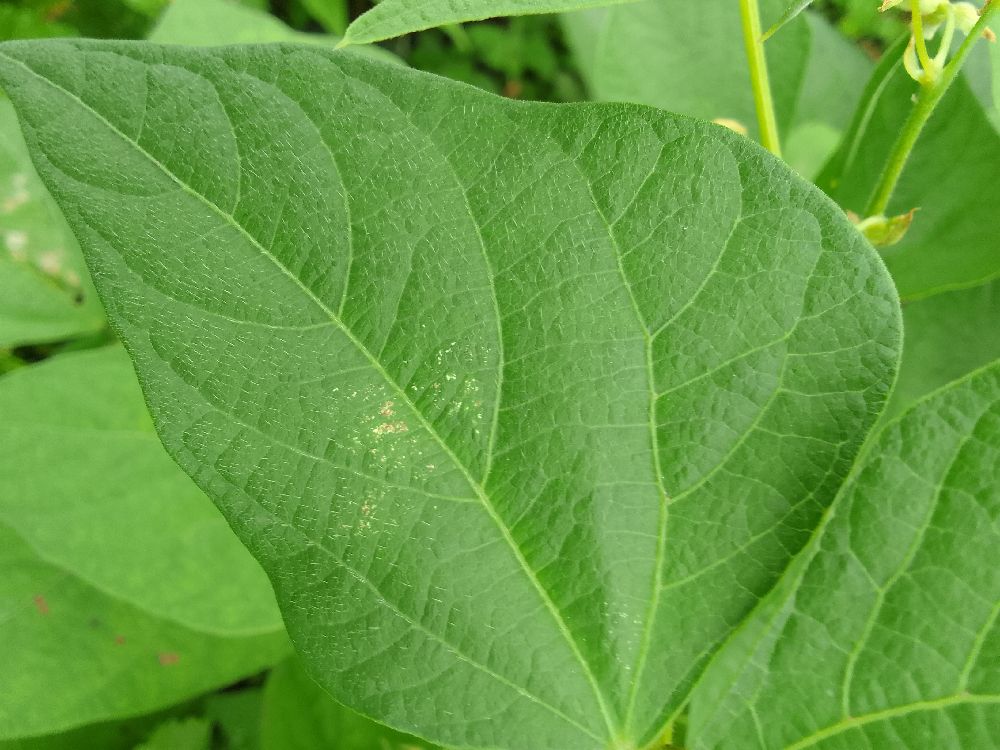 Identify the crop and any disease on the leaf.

common bean, healthy
